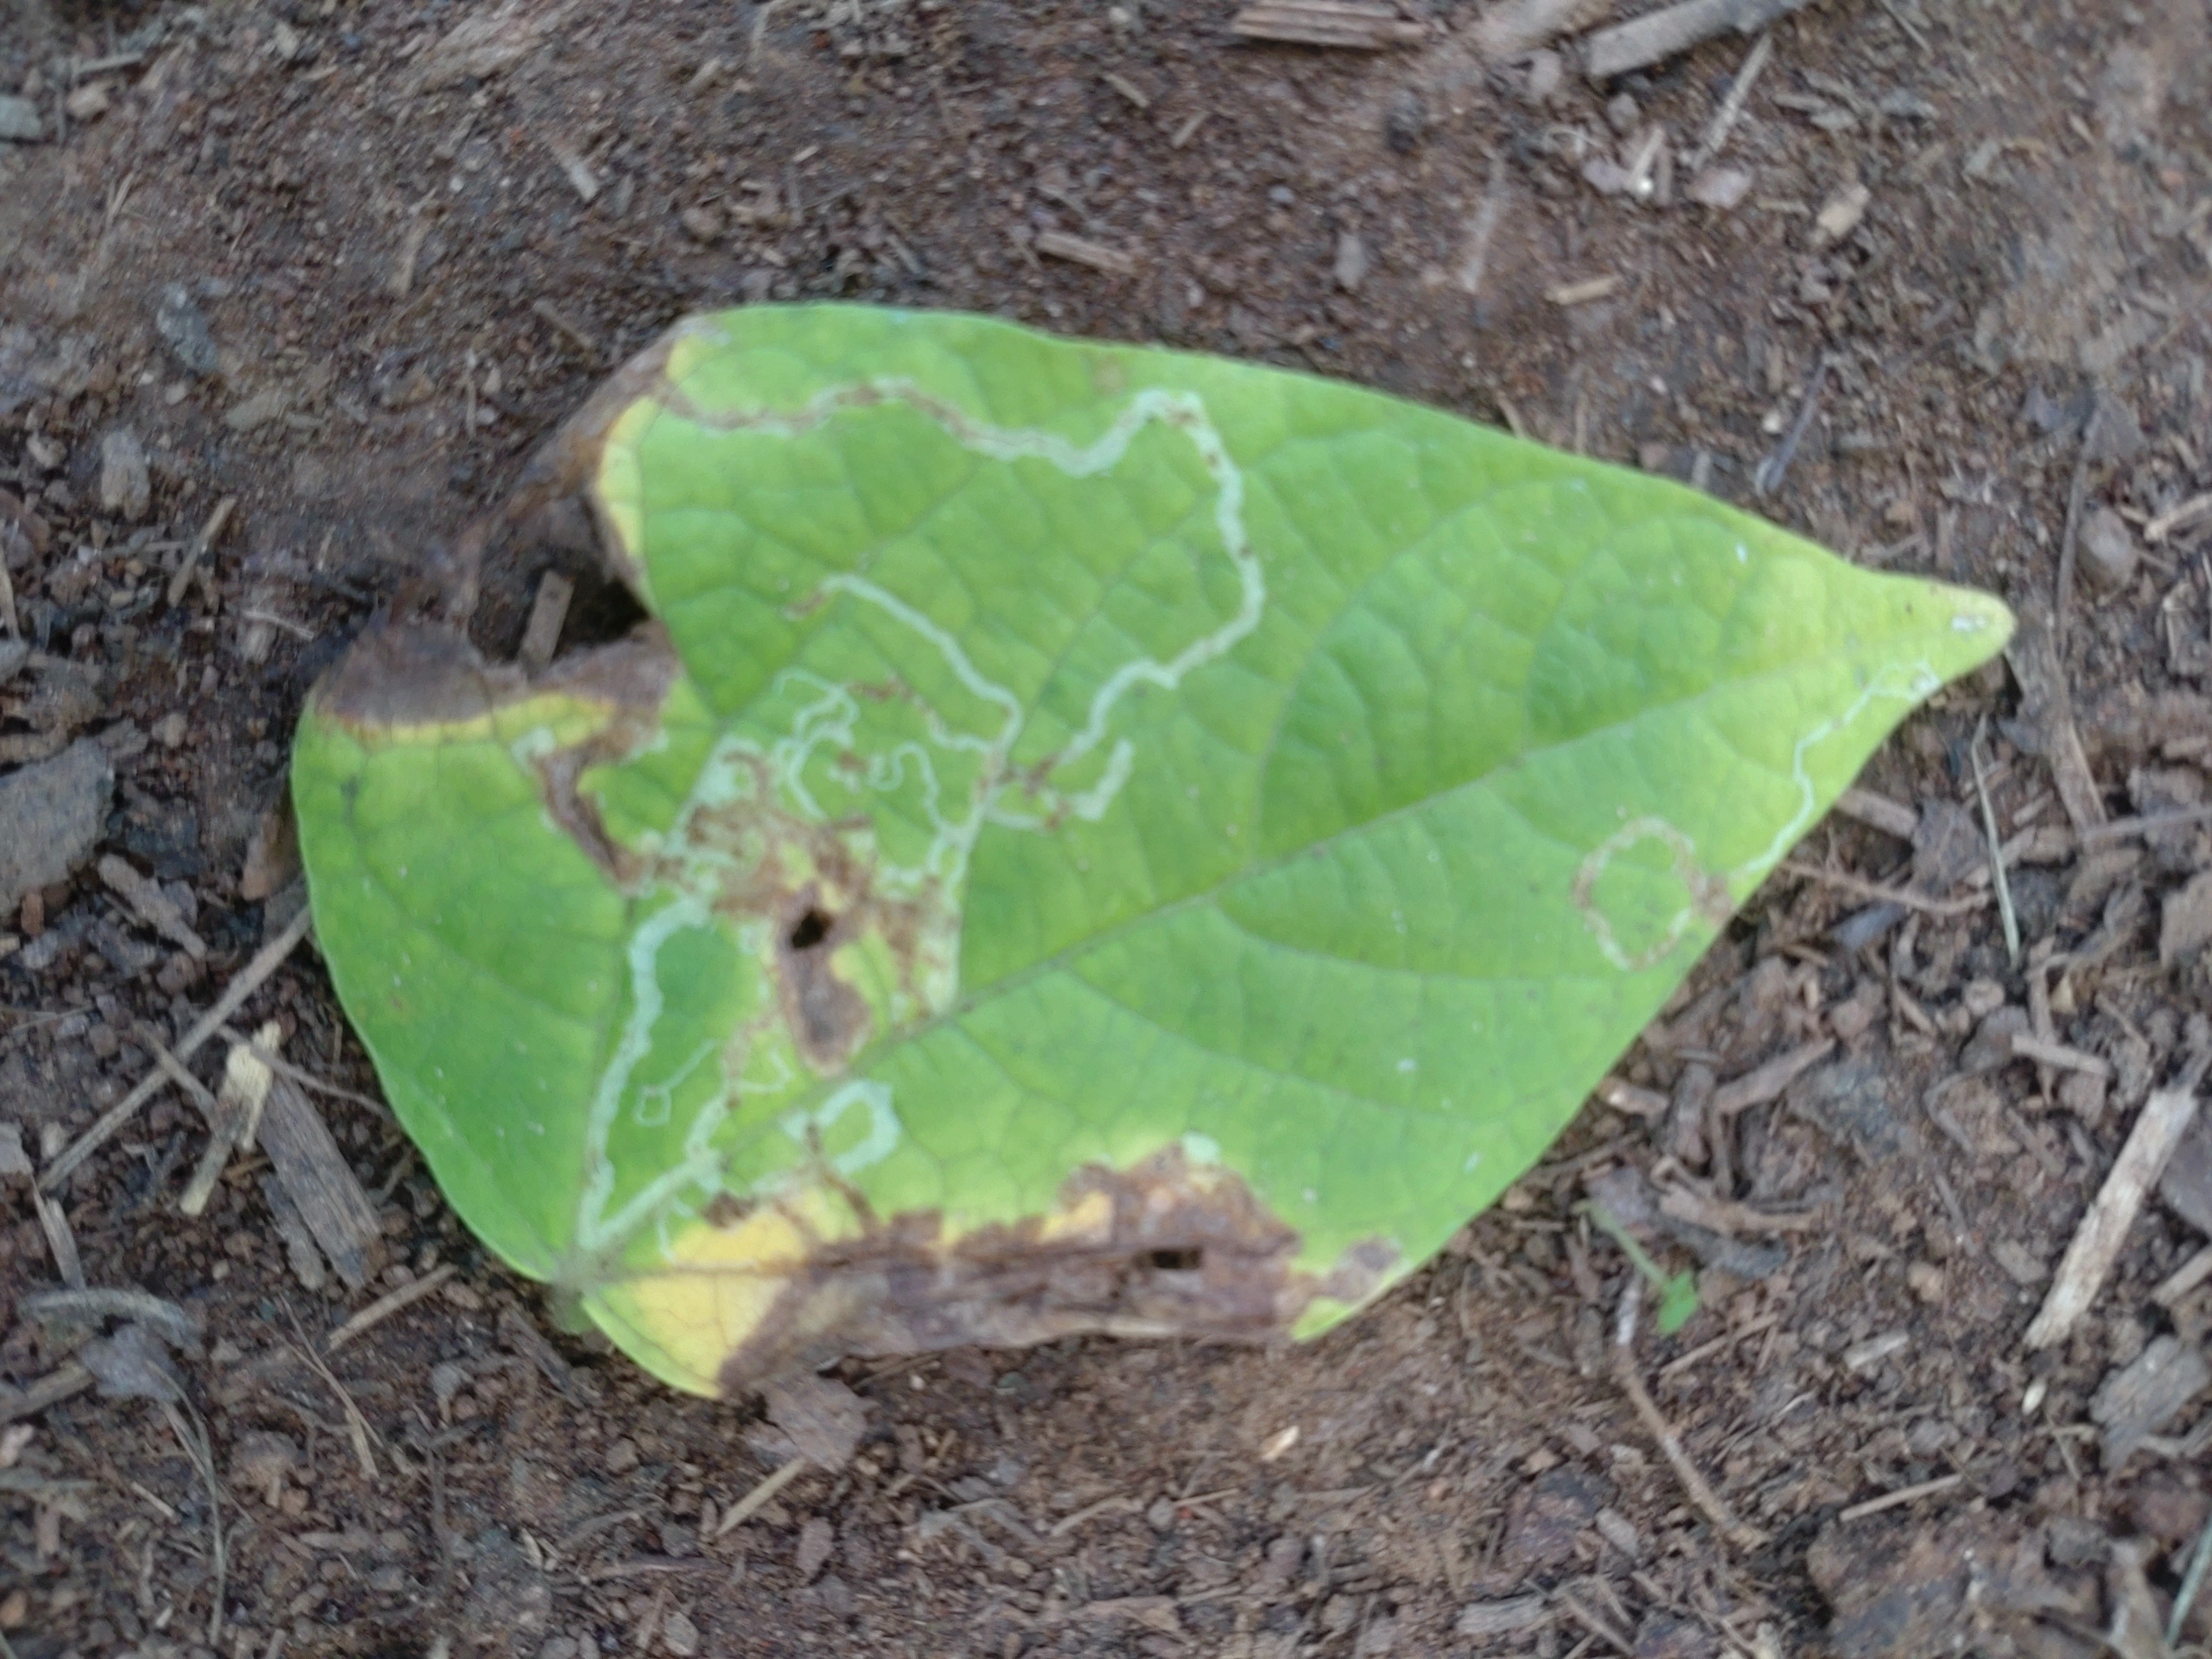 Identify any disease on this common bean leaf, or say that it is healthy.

anthracnose
